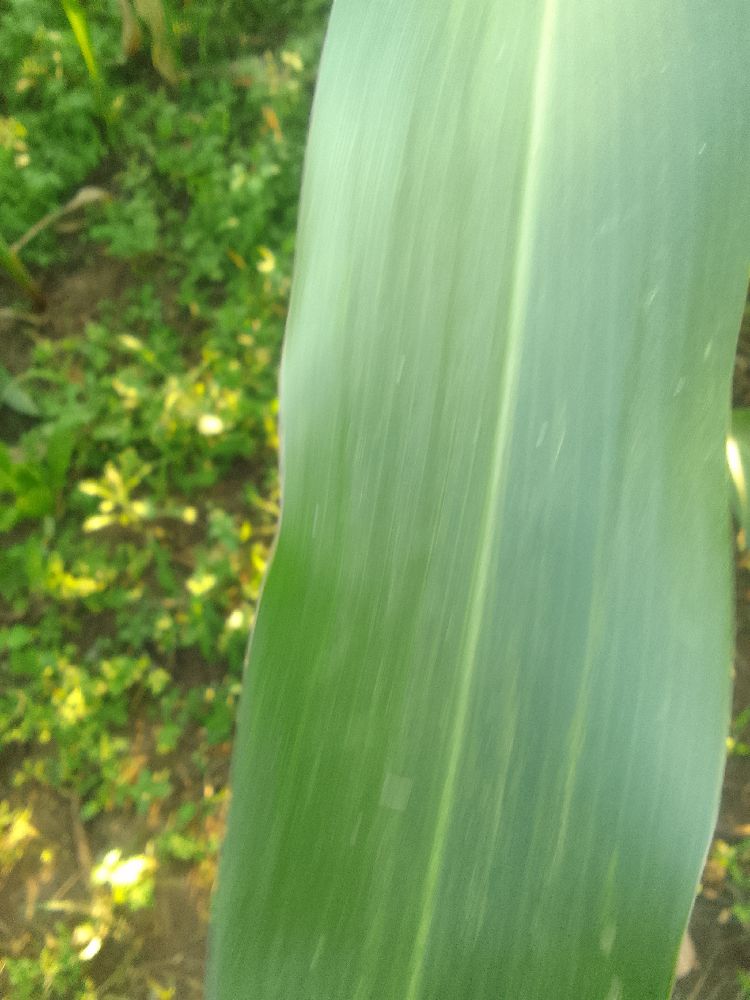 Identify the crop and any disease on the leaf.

maize, healthy
